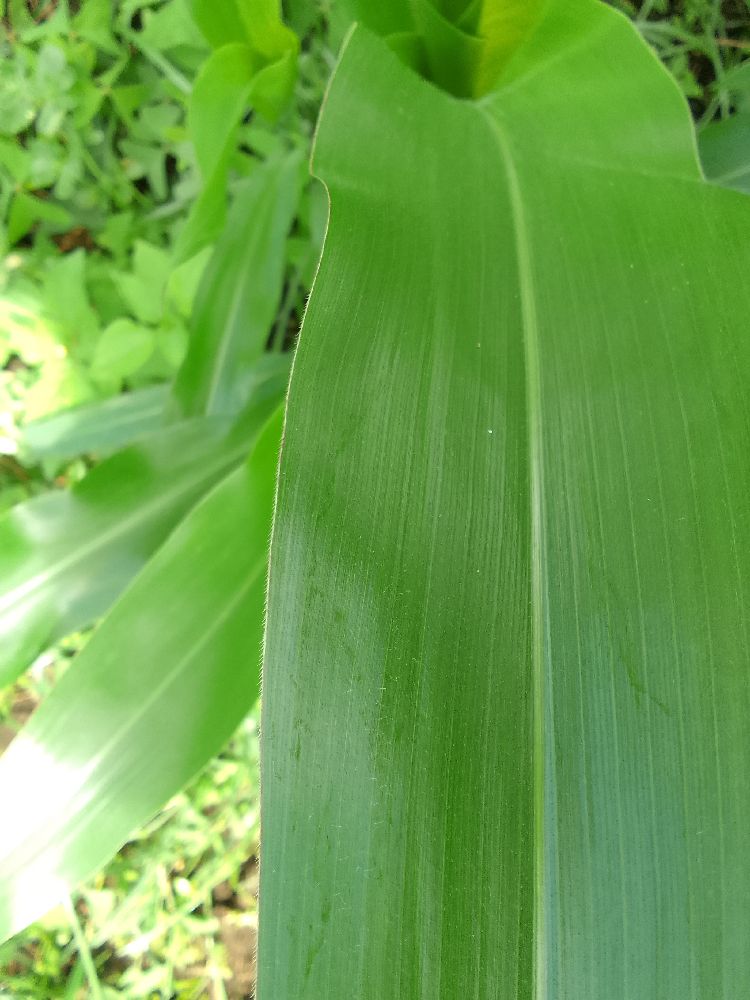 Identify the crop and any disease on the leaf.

maize, healthy
